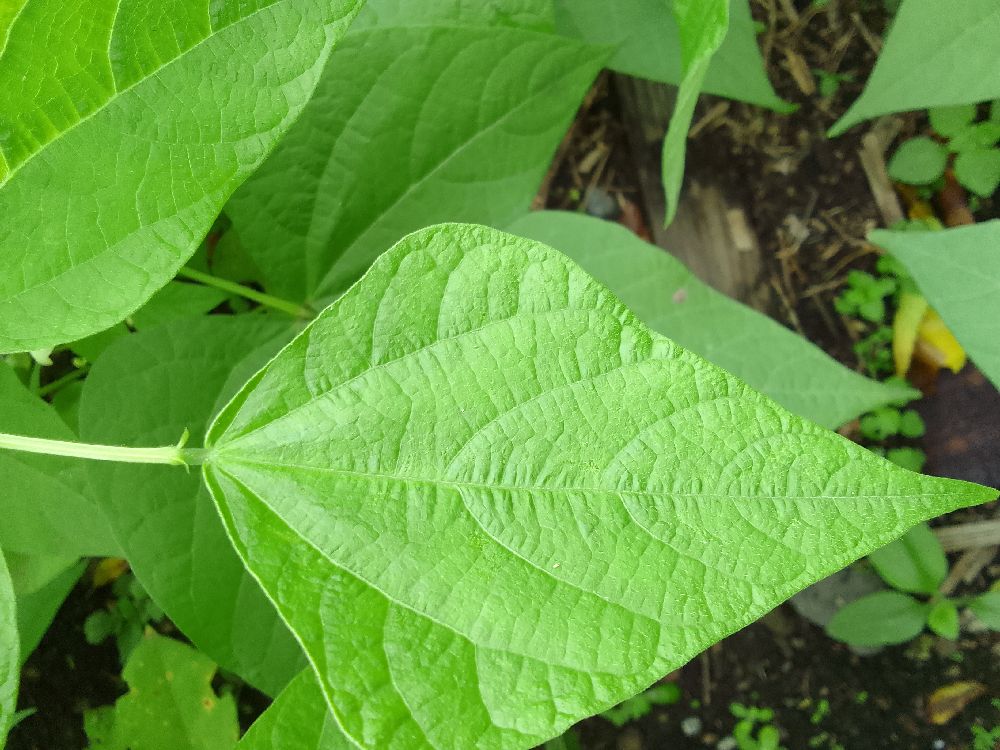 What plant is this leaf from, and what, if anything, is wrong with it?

common bean, healthy
